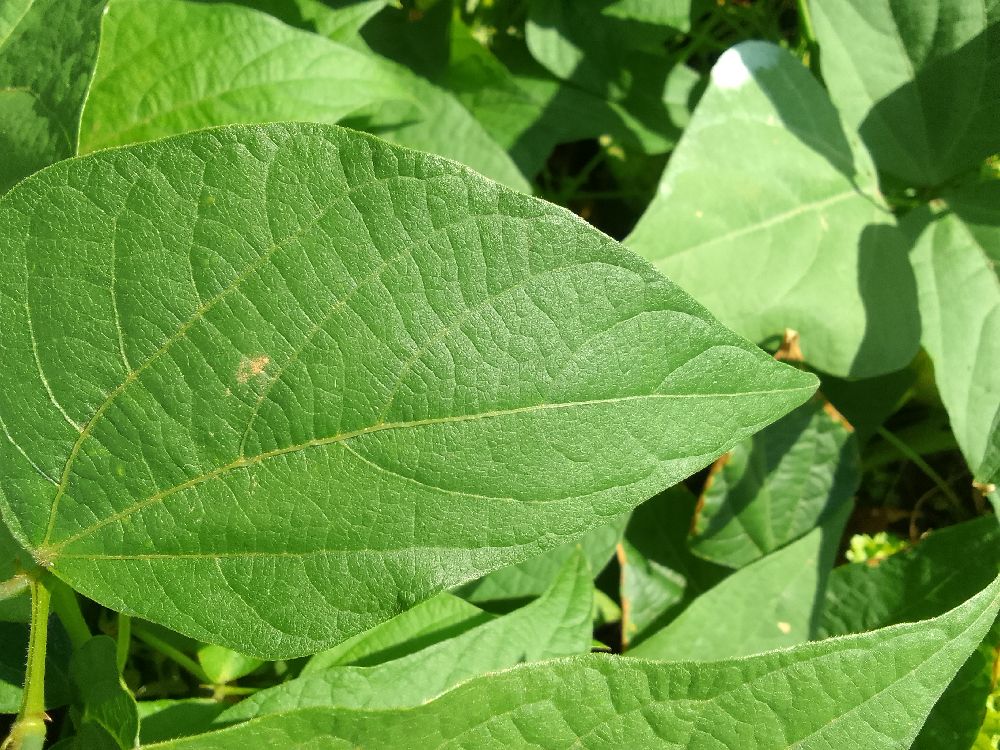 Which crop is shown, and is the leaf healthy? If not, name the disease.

common bean, healthy
